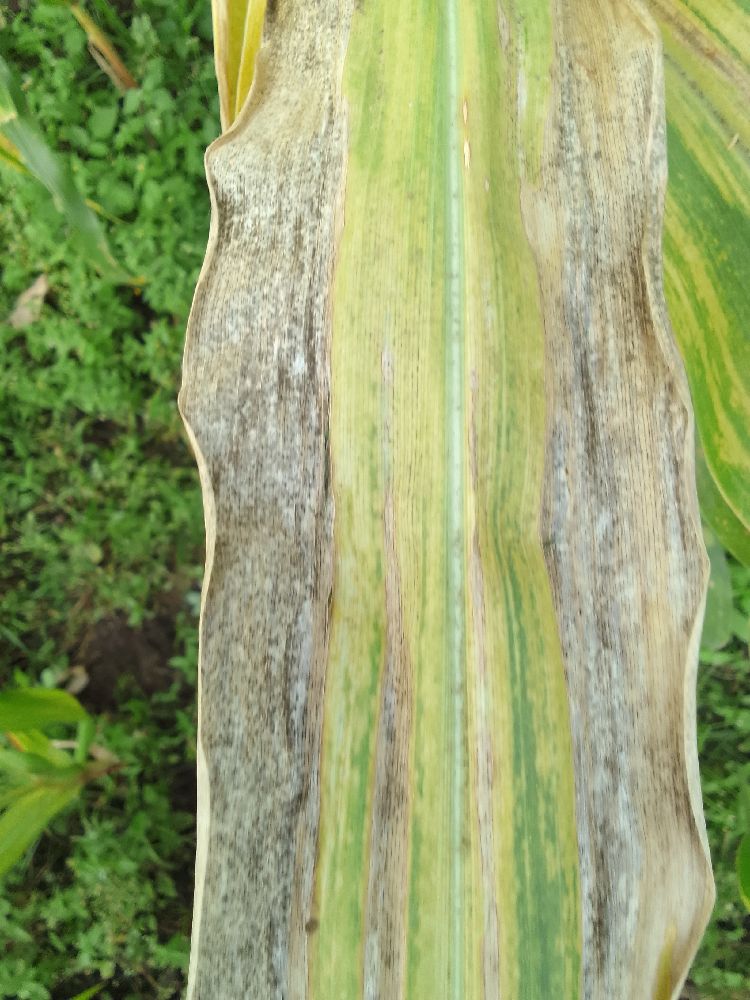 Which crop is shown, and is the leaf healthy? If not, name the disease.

maize, maize lethal necrosis
